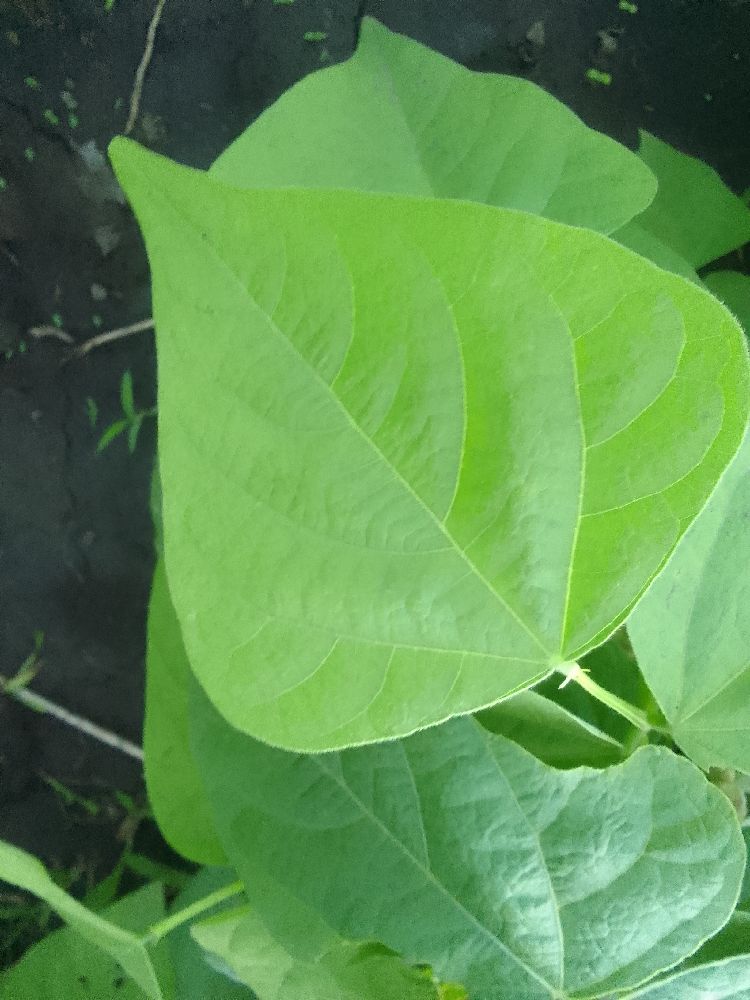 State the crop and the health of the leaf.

common bean, healthy
